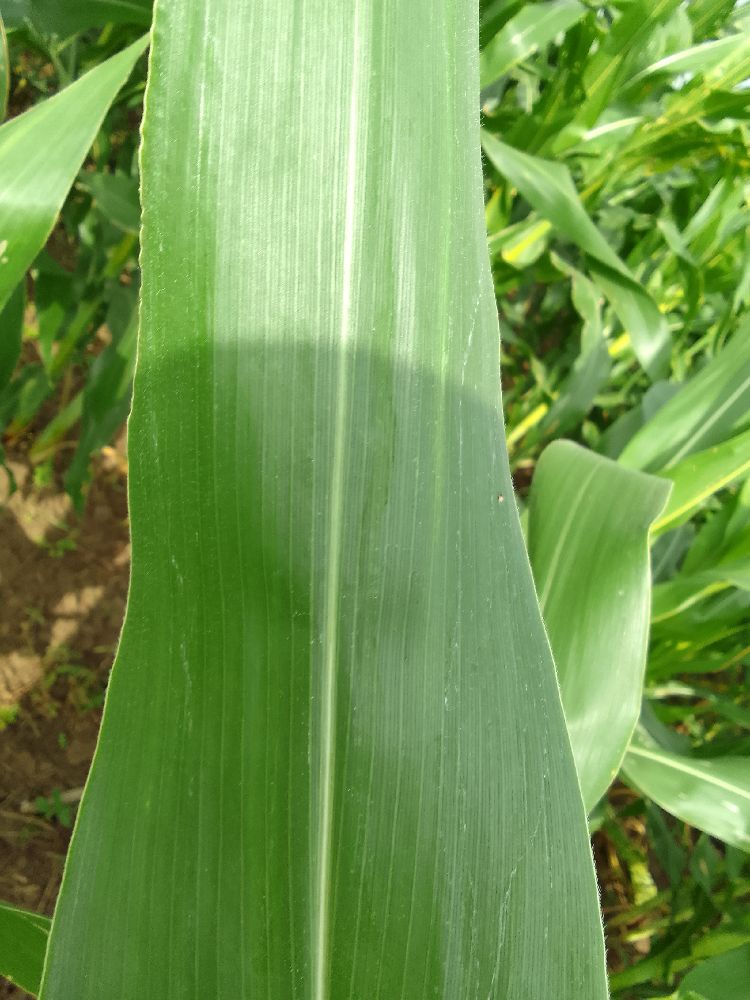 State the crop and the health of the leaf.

maize, healthy
